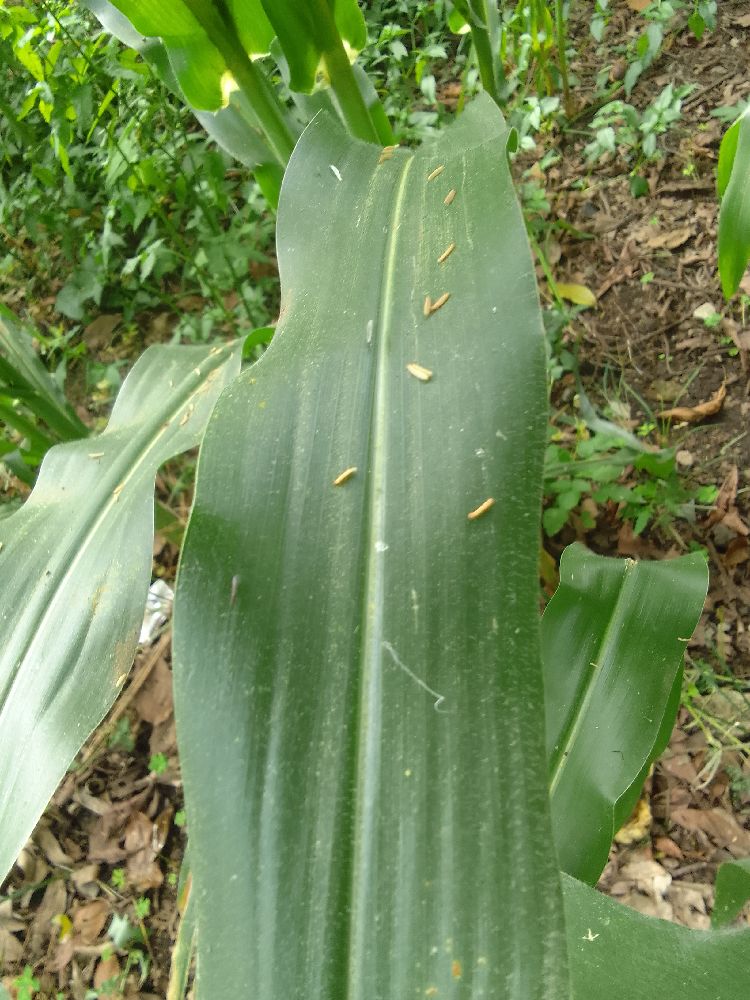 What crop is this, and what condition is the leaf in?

maize, healthy
